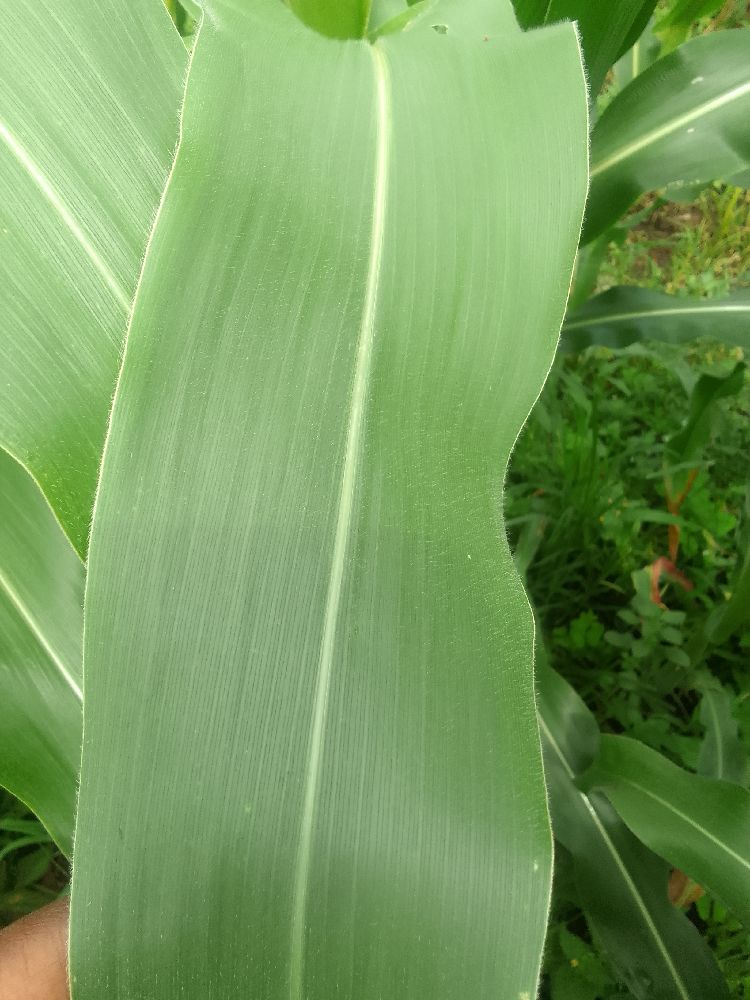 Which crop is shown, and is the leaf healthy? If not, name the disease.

maize, healthy
